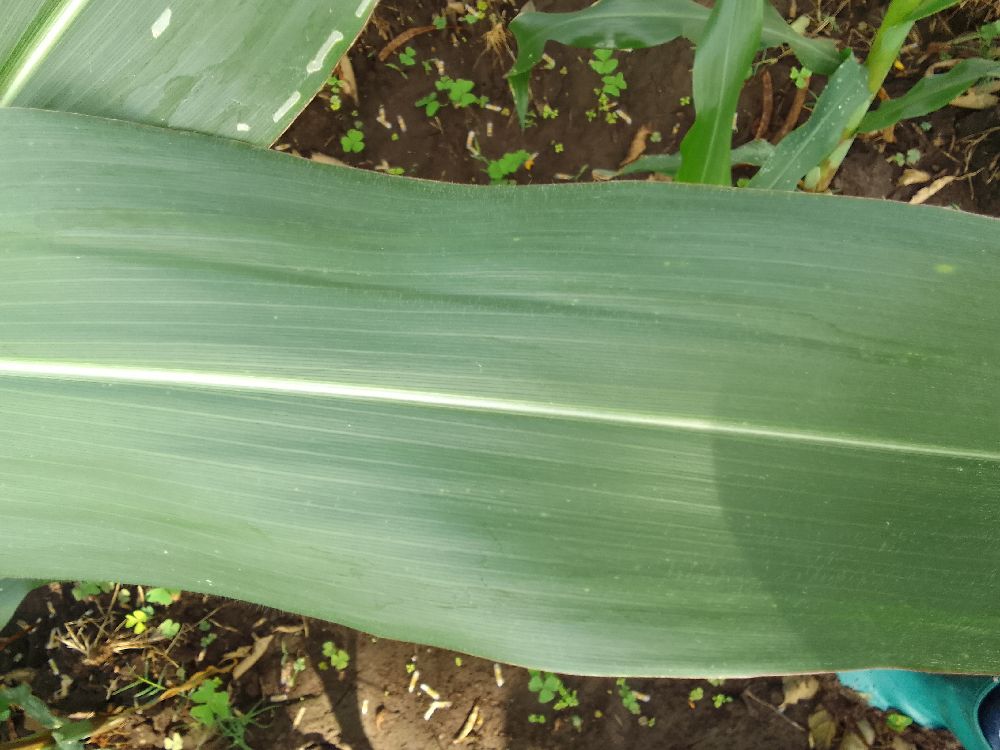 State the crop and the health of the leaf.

maize, healthy
